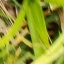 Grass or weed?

grass
